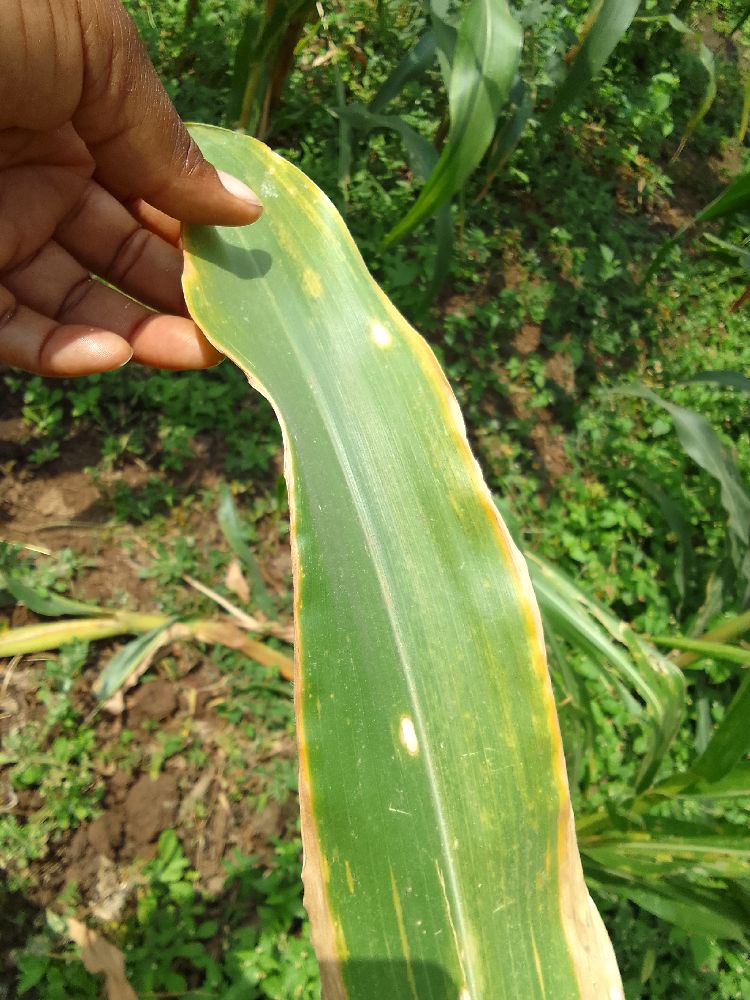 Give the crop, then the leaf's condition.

maize, maize lethal necrosis
